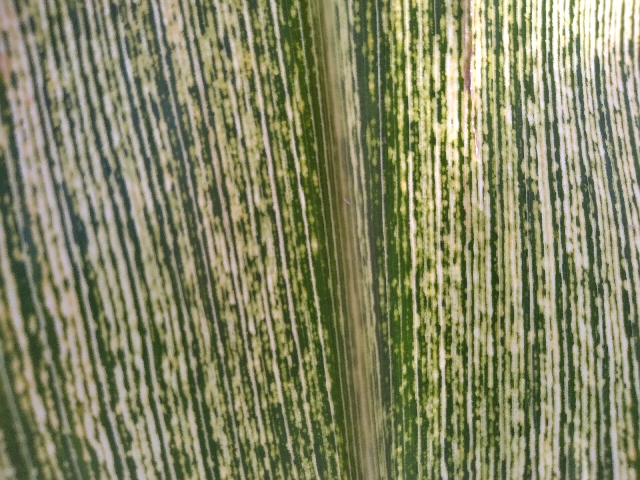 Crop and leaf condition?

maize, maize streak virus
